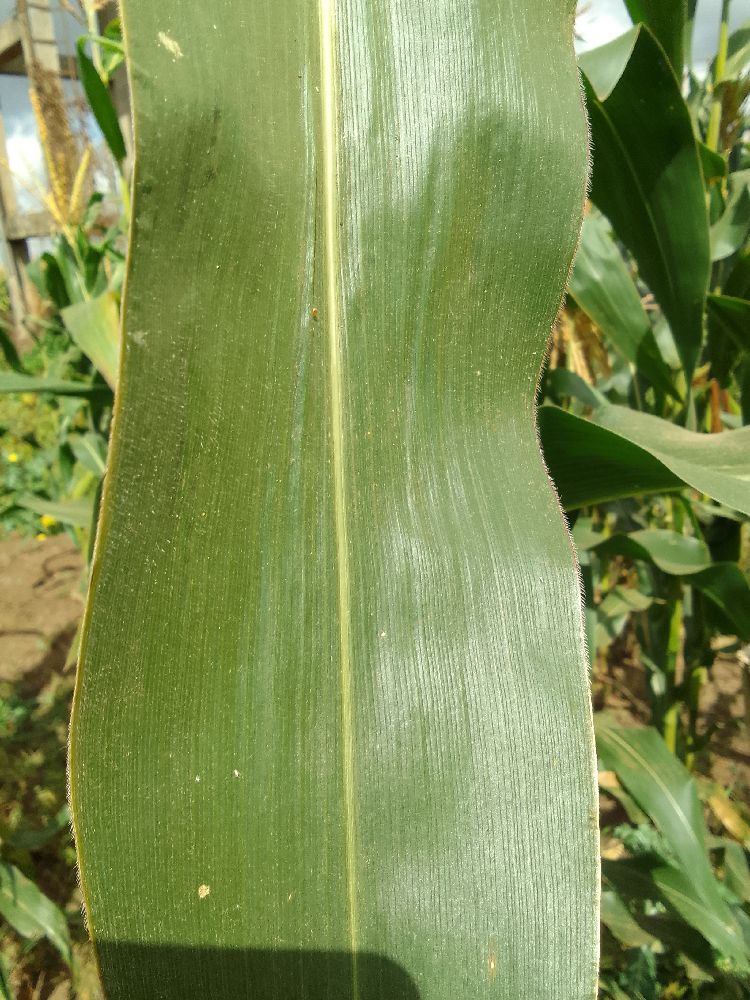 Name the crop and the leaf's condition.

maize, healthy
